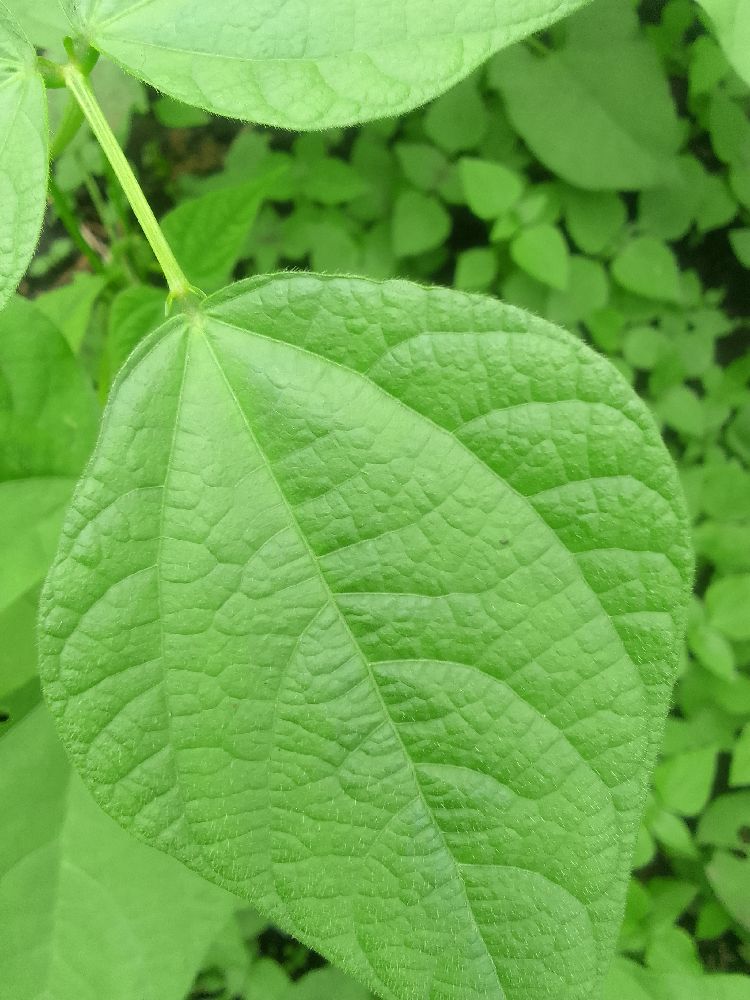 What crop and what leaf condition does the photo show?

common bean, healthy
